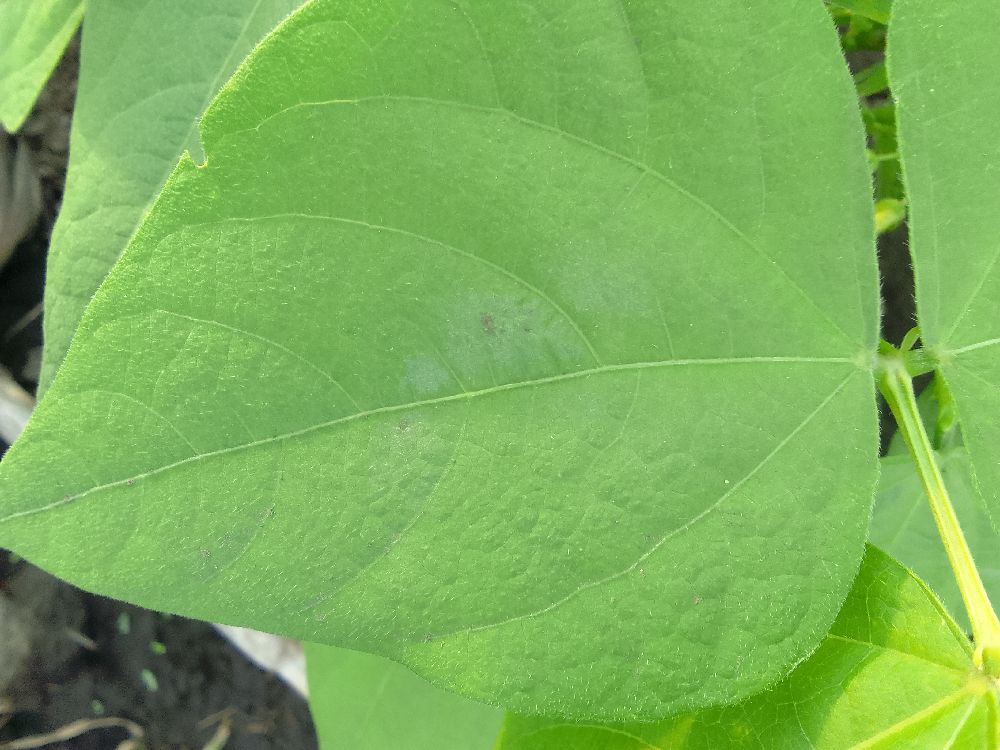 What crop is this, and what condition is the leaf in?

common bean, healthy
